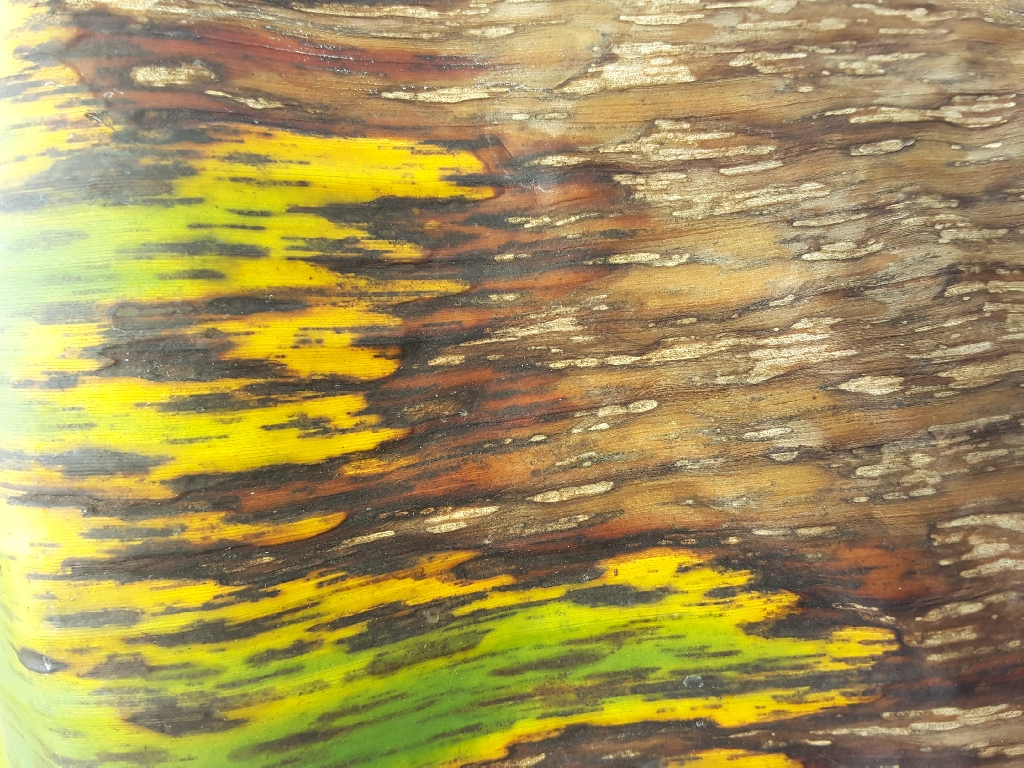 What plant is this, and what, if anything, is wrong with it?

banana, black sigatoka
